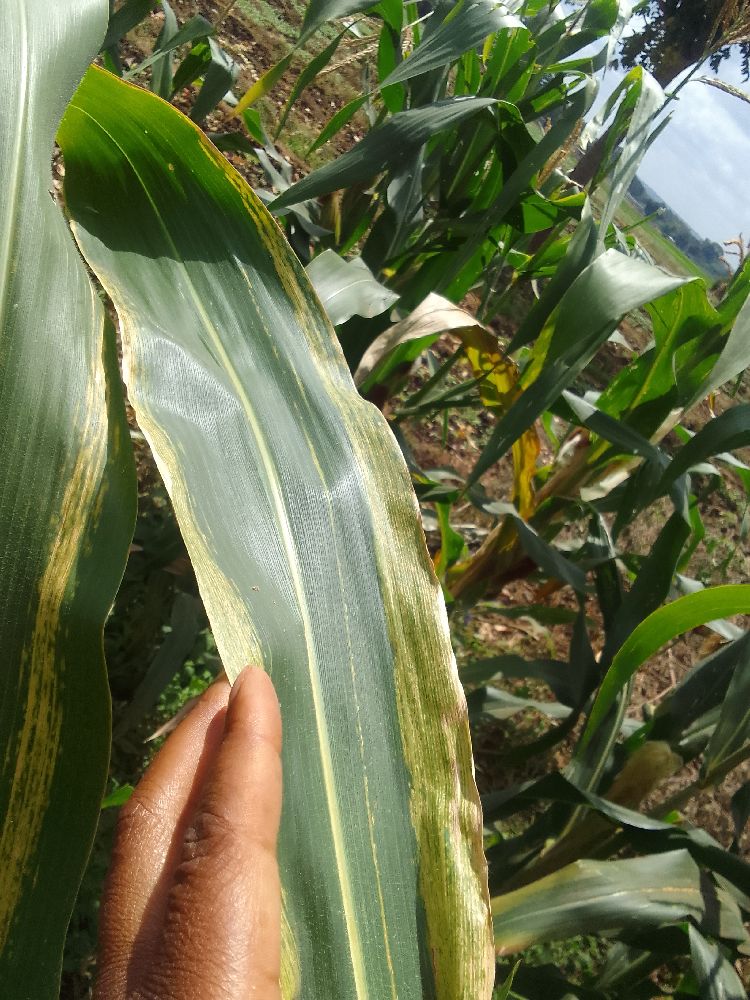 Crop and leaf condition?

maize, maize lethal necrosis
